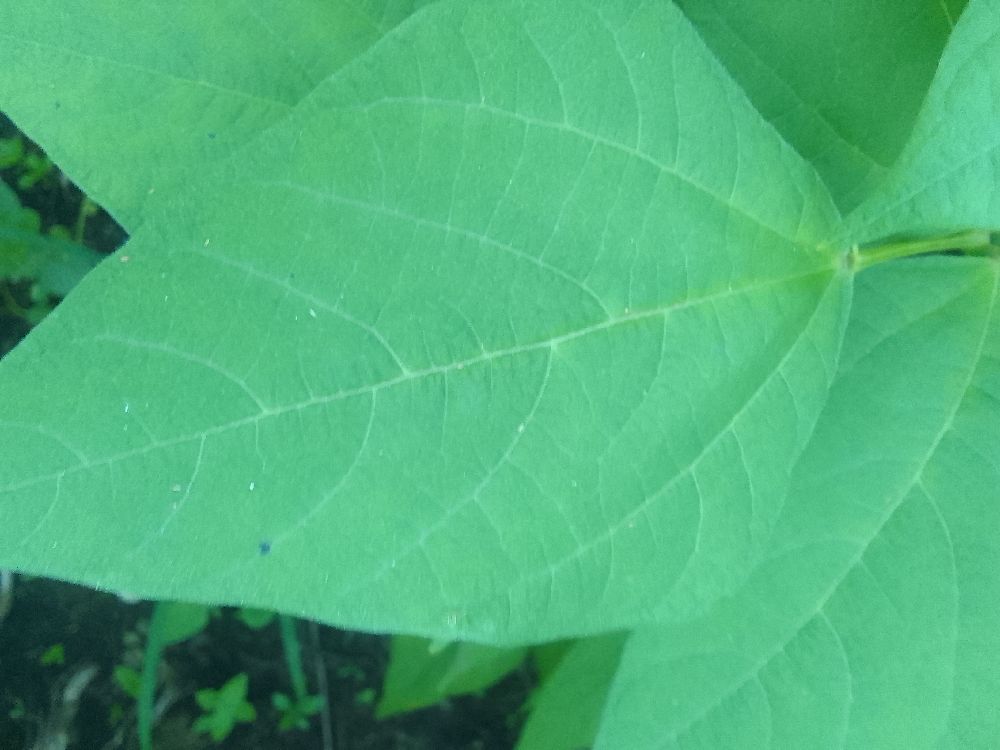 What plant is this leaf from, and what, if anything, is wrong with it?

common bean, healthy
